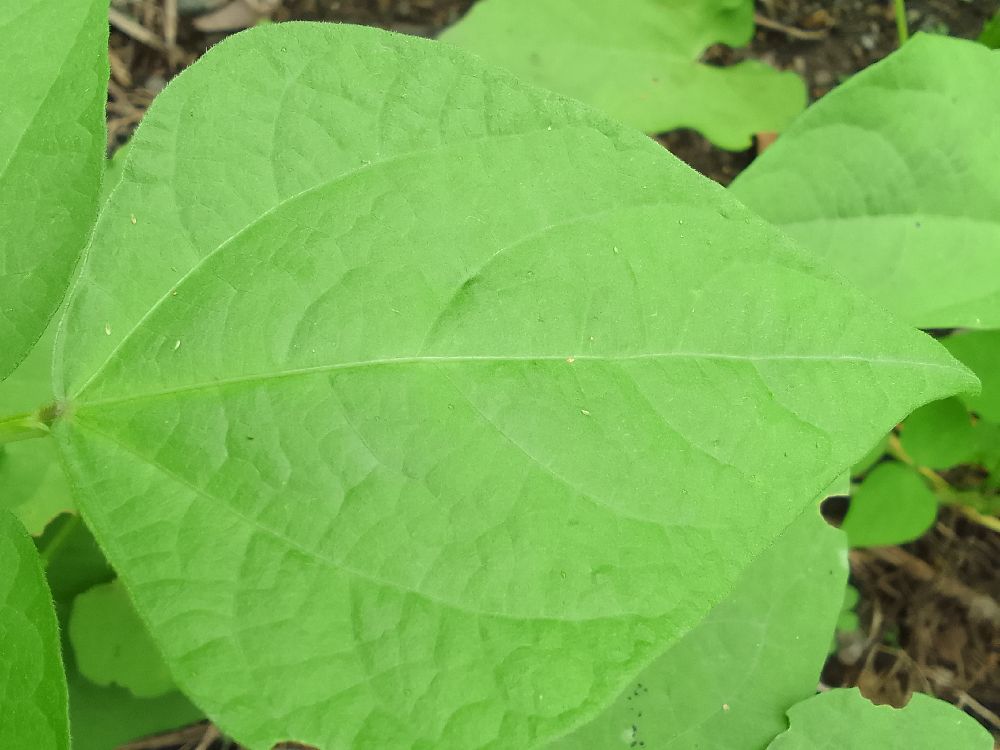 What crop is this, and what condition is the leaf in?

common bean, healthy
